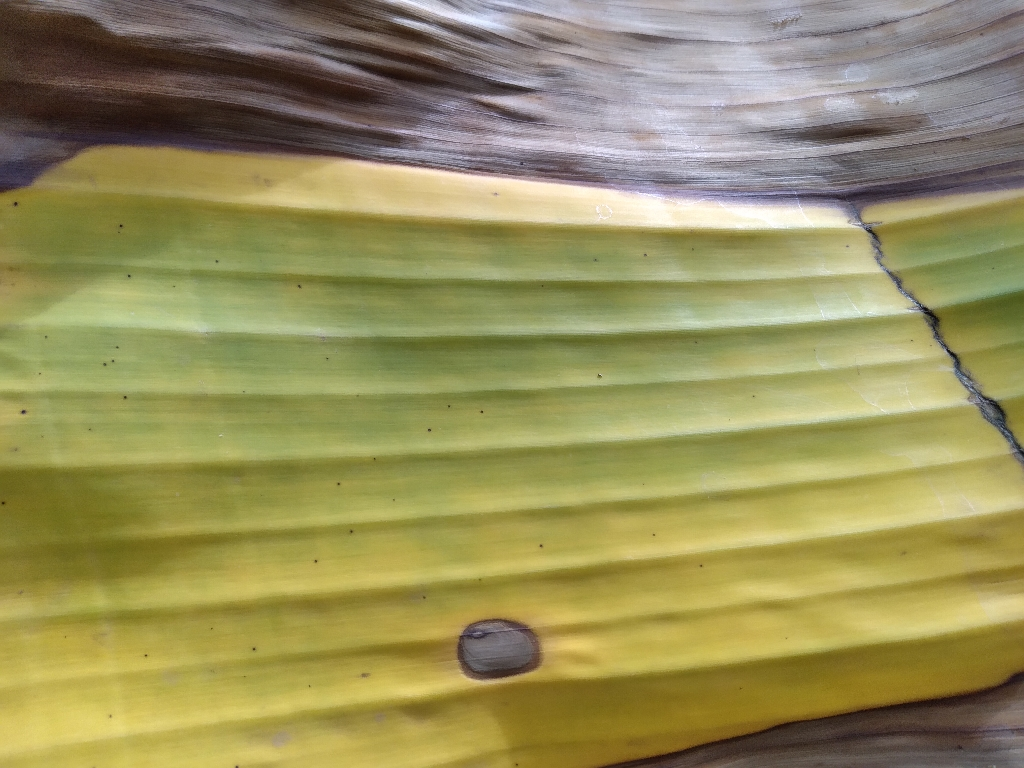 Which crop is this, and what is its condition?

banana, fusarium wilt race 1
